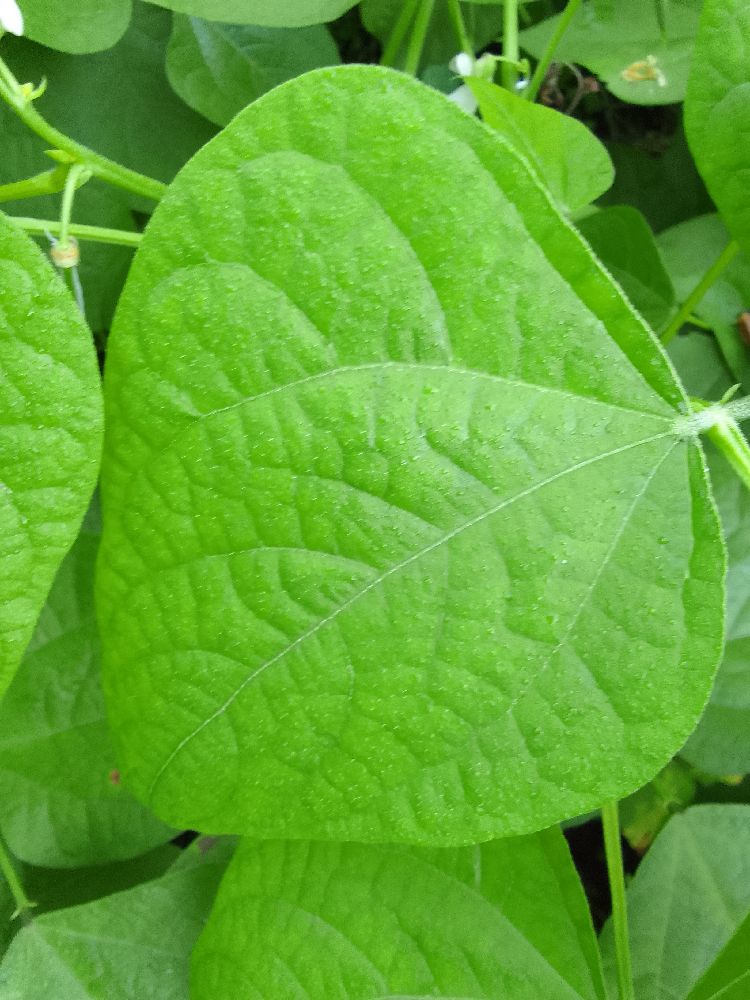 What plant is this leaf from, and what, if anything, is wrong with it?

common bean, healthy
